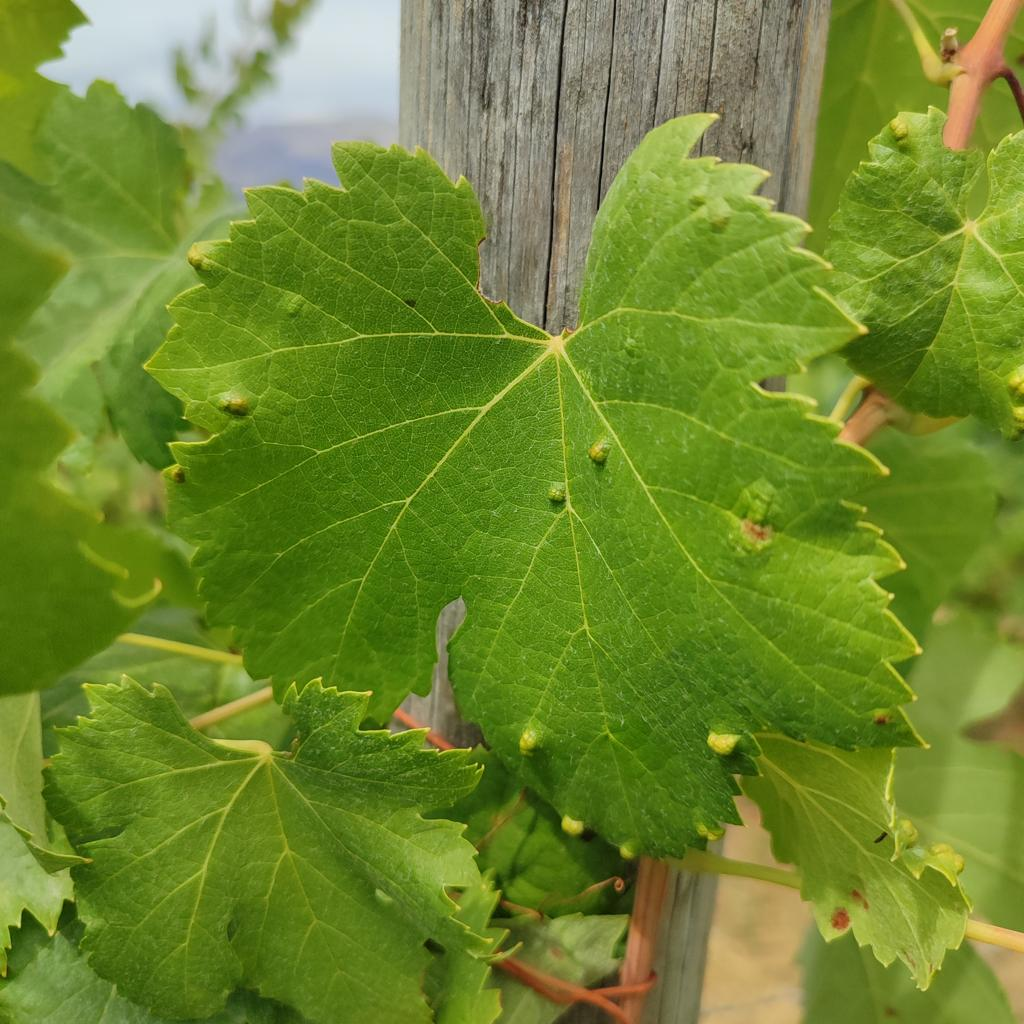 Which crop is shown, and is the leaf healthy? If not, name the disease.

grapevine, erineum mite
